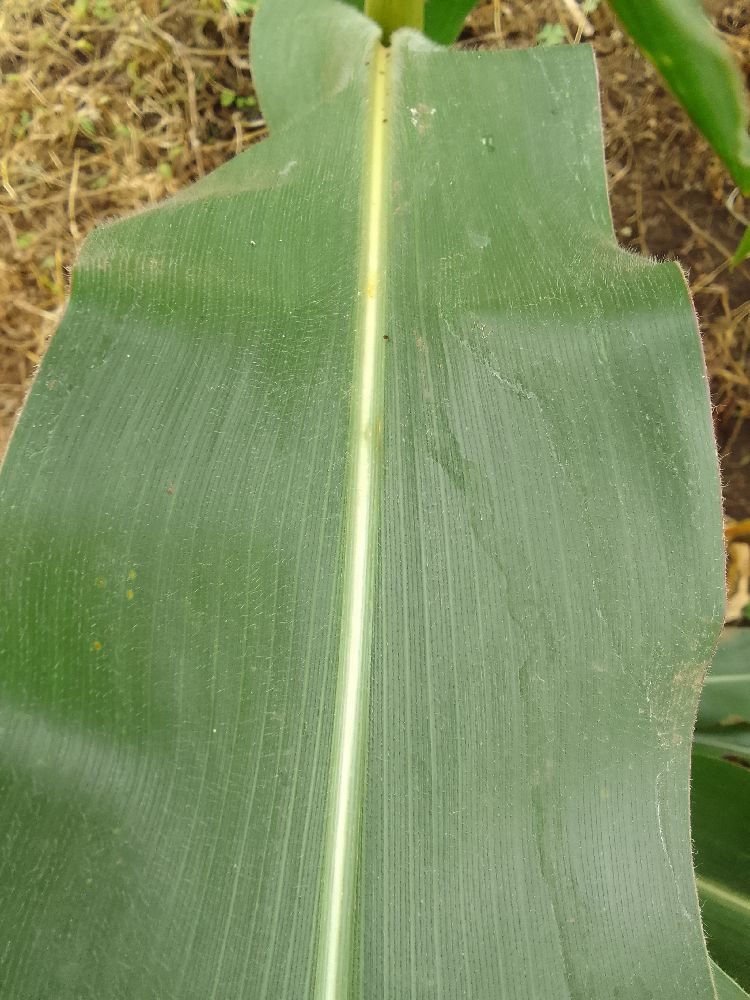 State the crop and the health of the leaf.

maize, healthy
